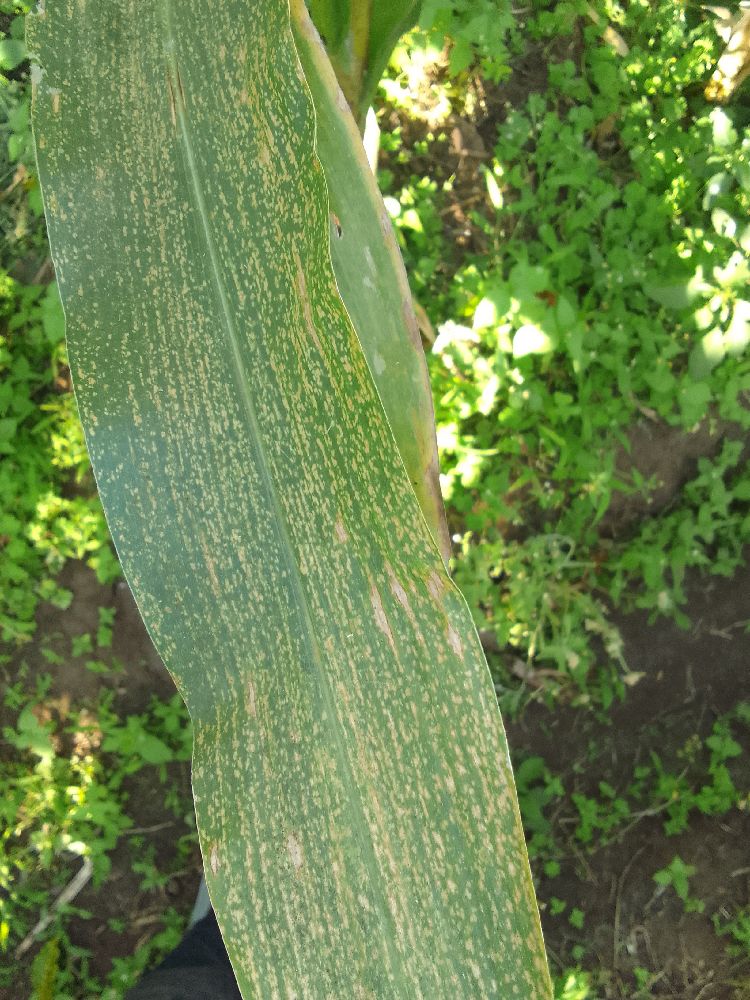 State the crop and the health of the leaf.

maize, maize lethal necrosis
